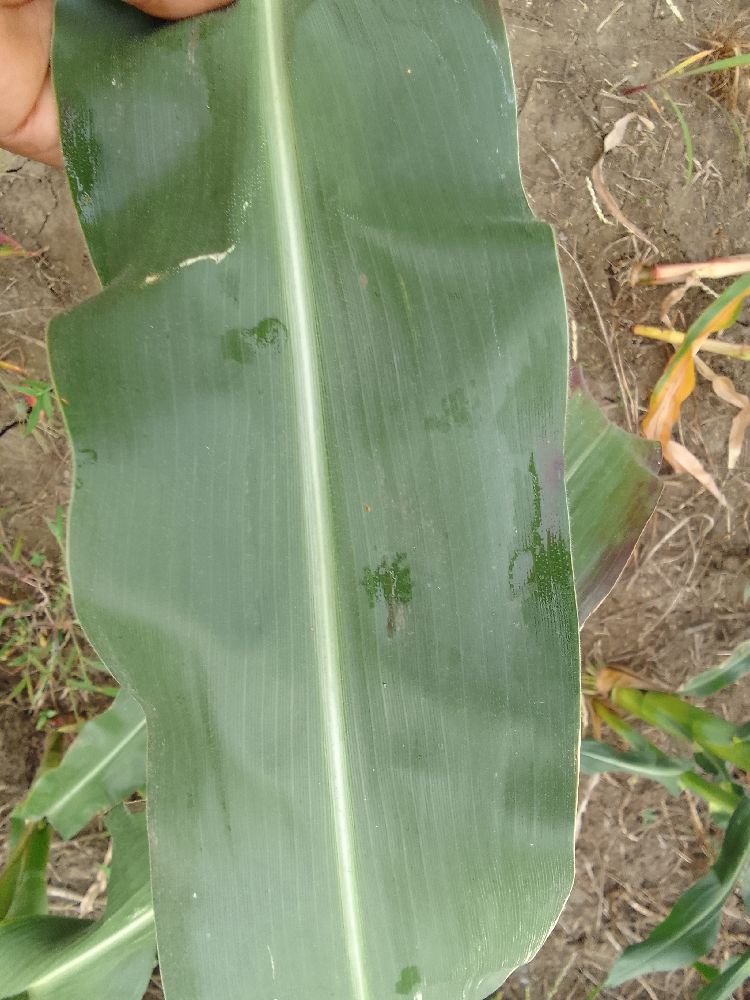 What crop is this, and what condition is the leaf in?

maize, healthy
